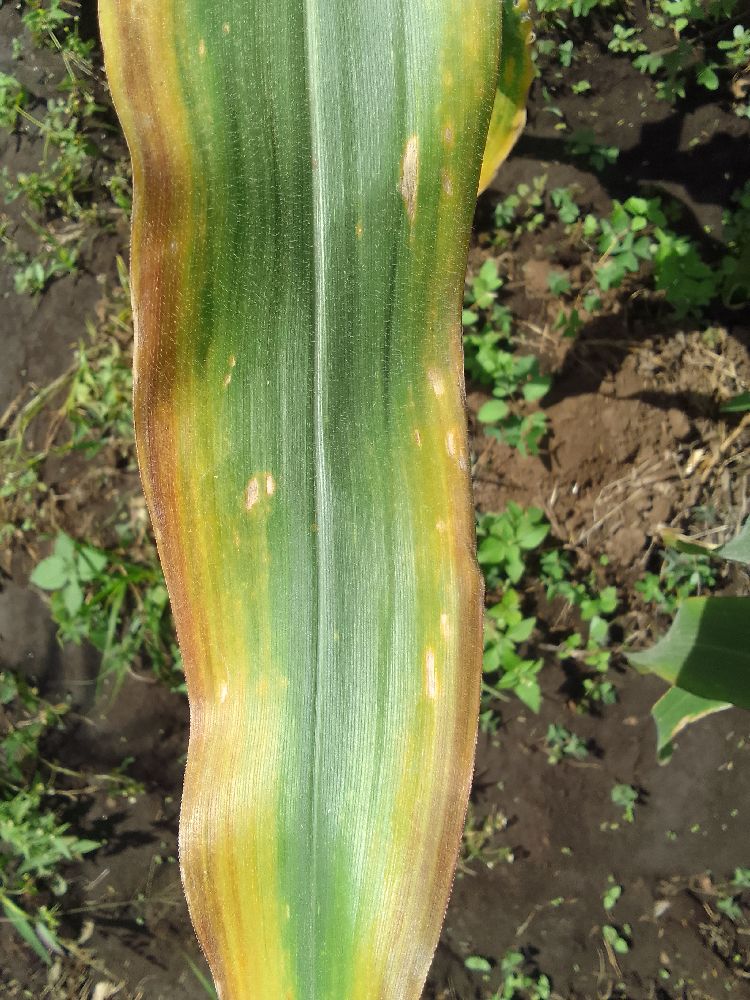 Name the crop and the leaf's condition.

maize, maize lethal necrosis
